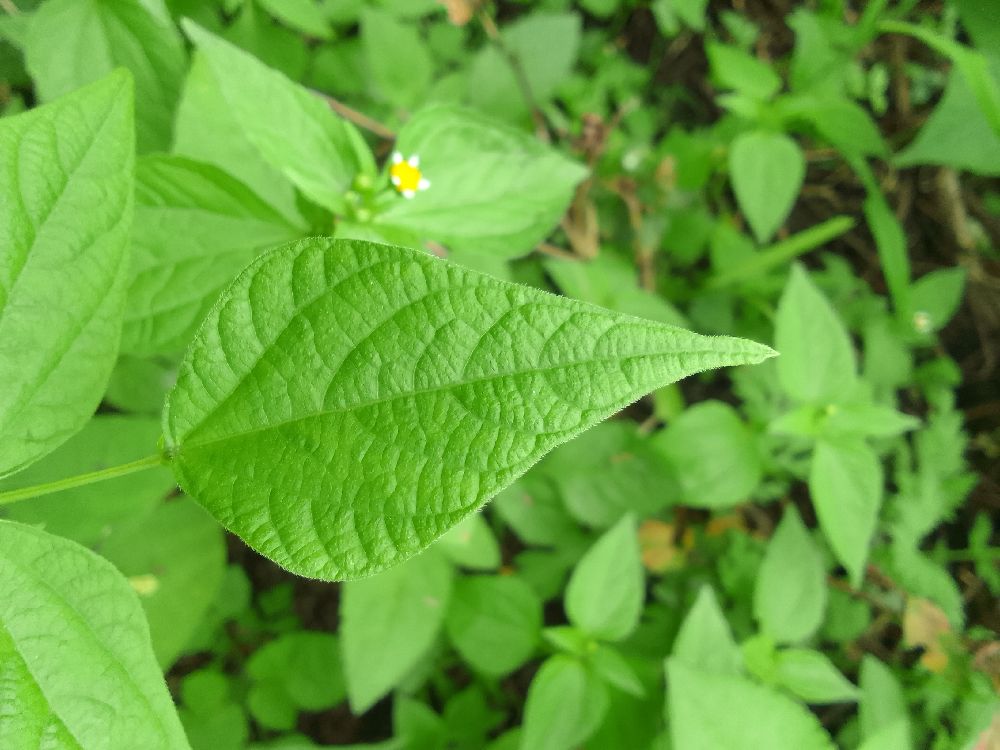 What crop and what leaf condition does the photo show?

common bean, healthy
